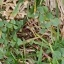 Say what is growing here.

unstructured weed
